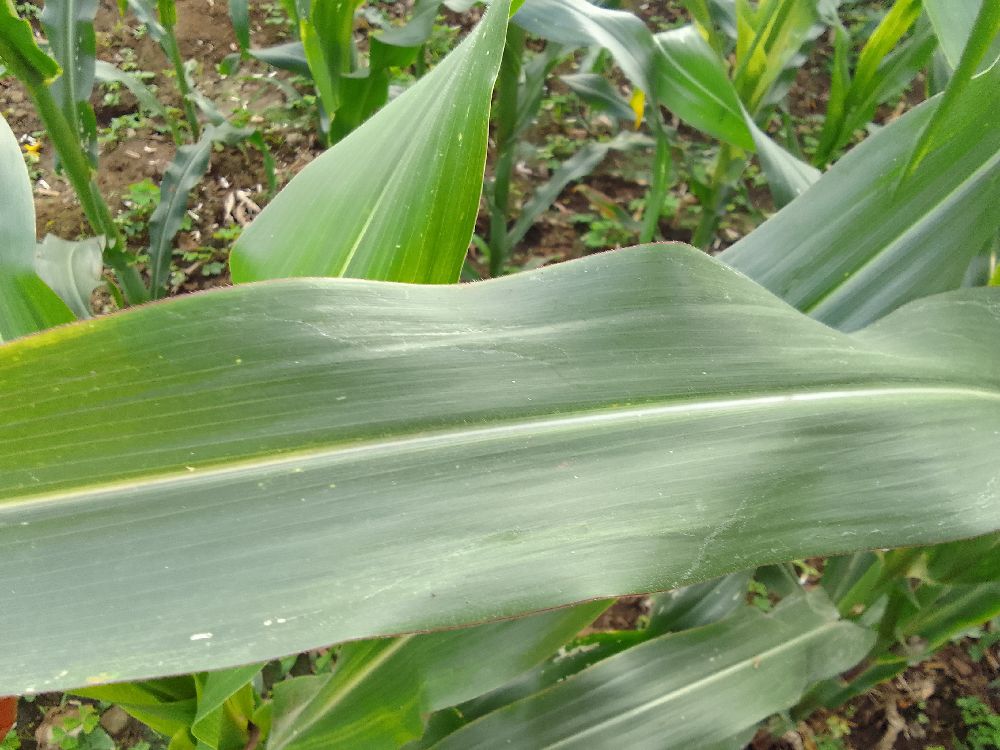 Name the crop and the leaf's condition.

maize, healthy
